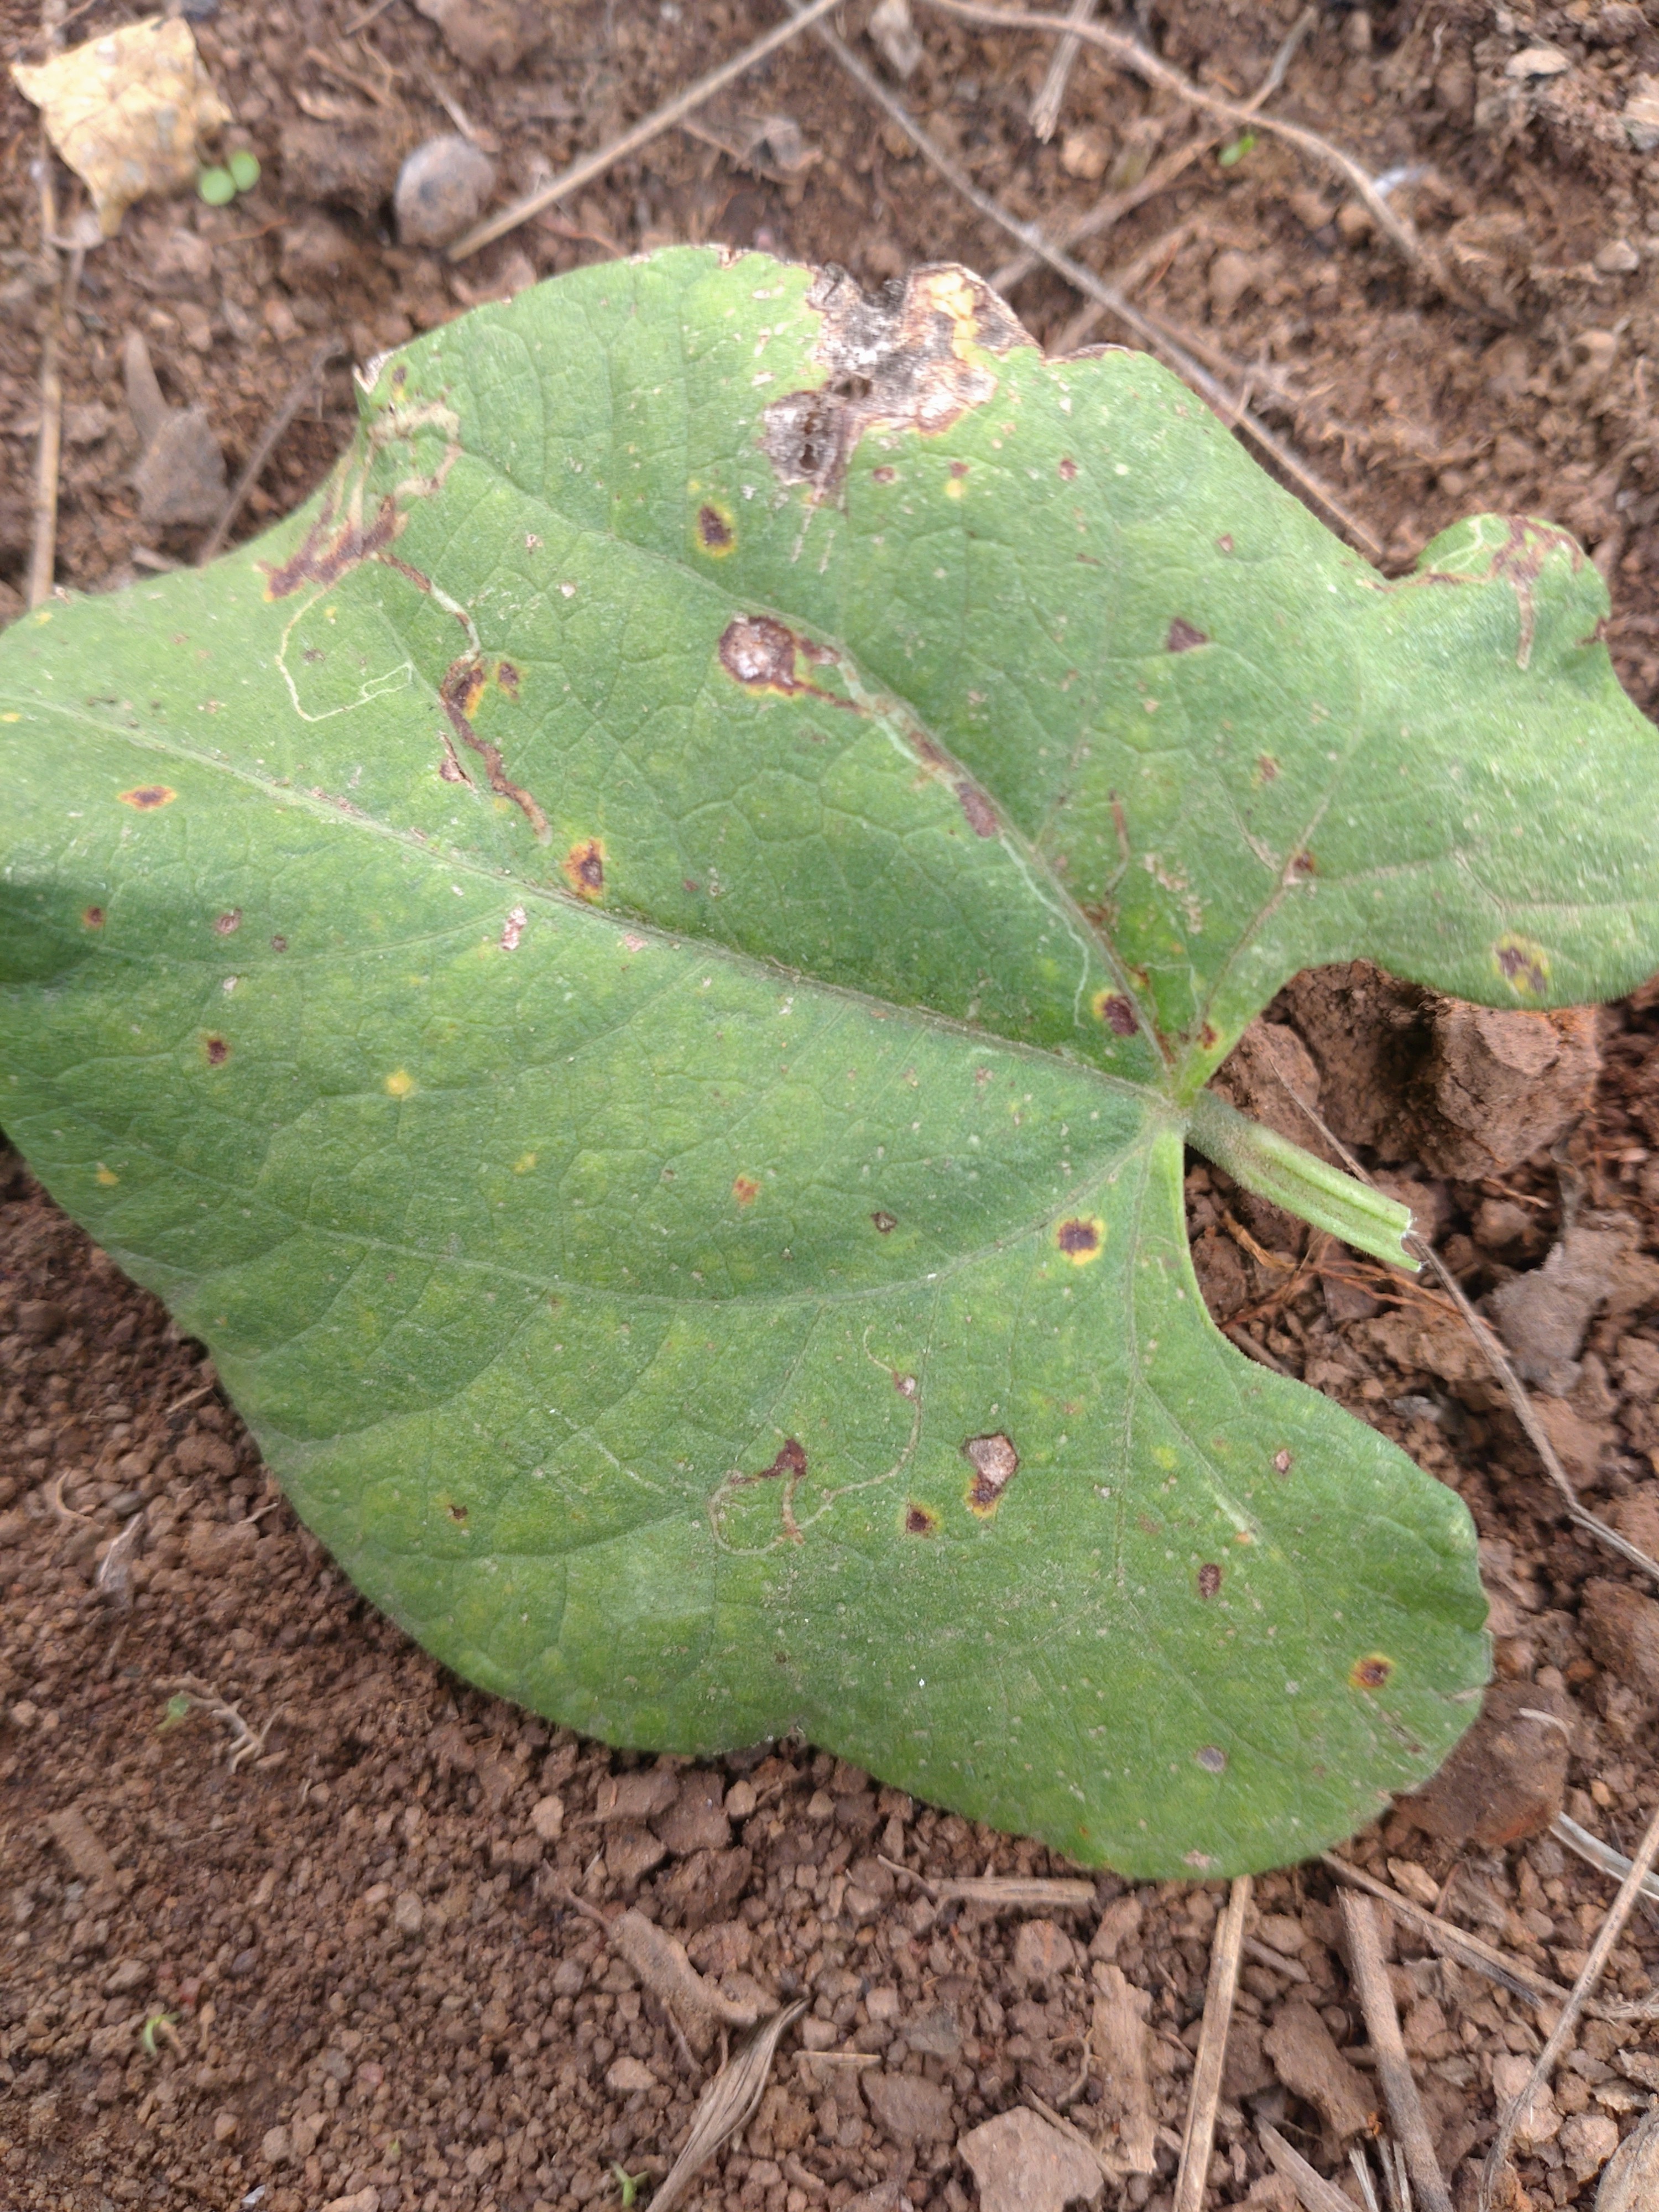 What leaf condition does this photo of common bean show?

rust
